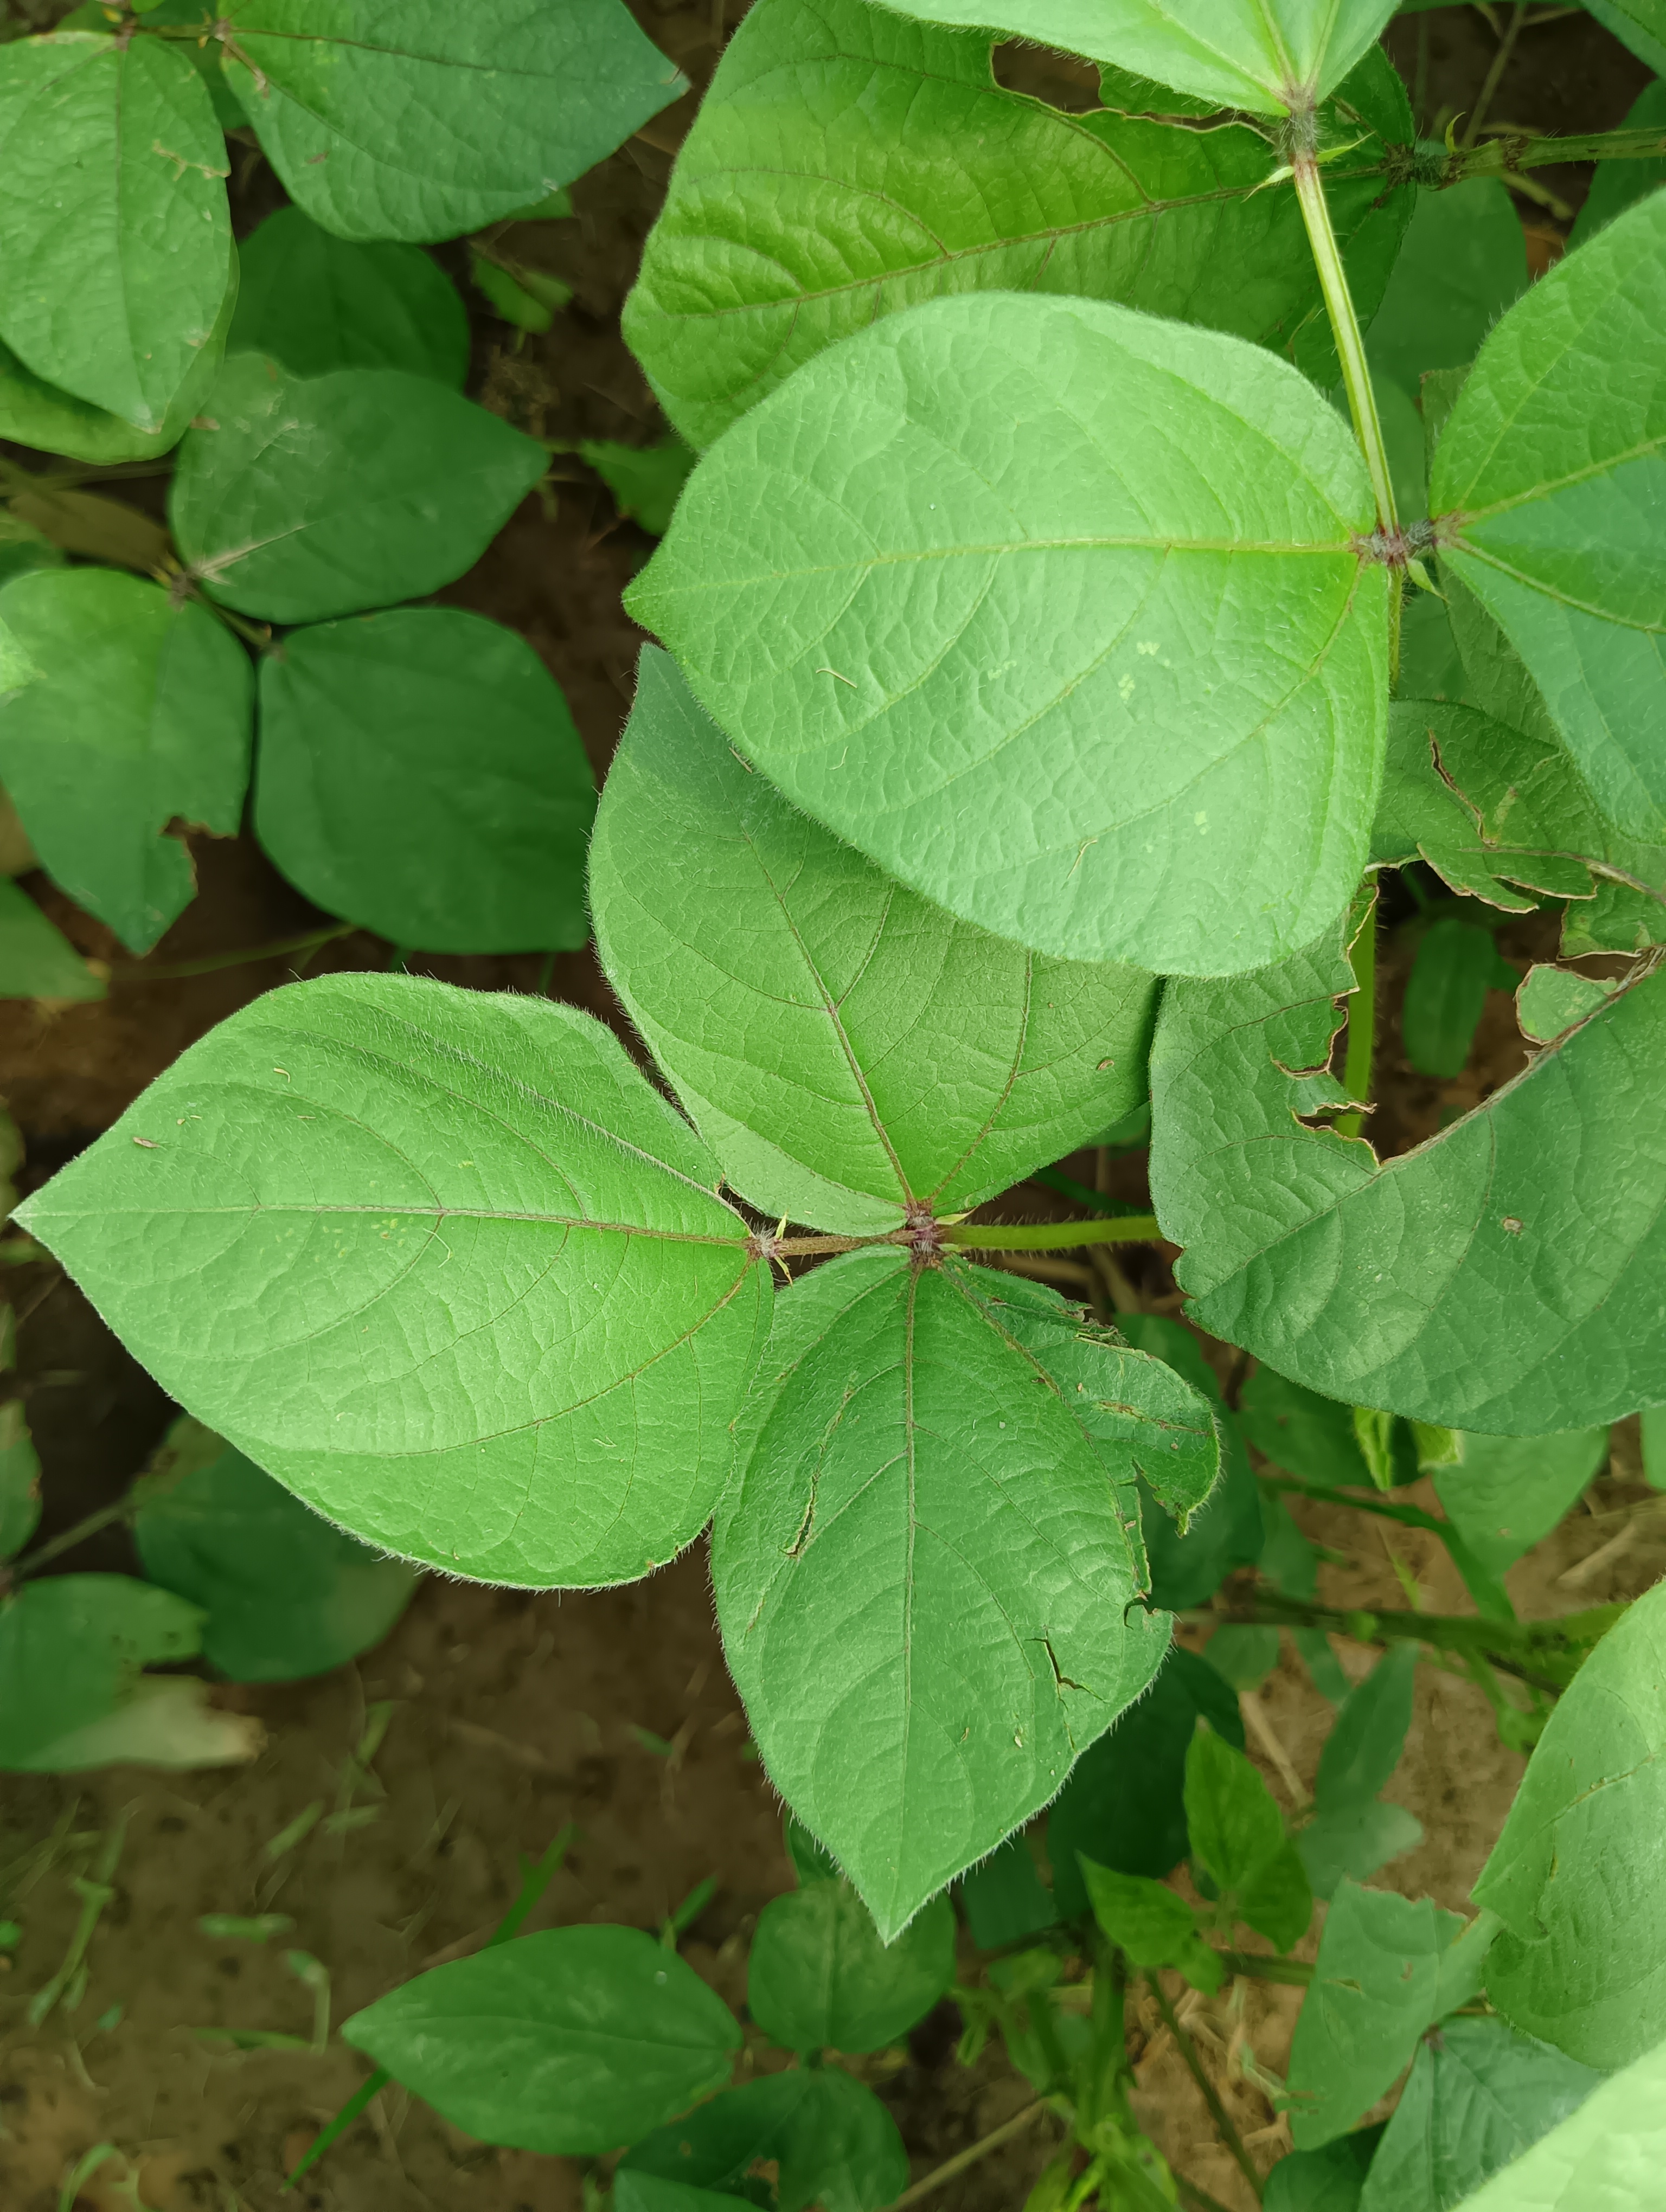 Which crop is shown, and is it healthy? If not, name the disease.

mungbean, healthy
